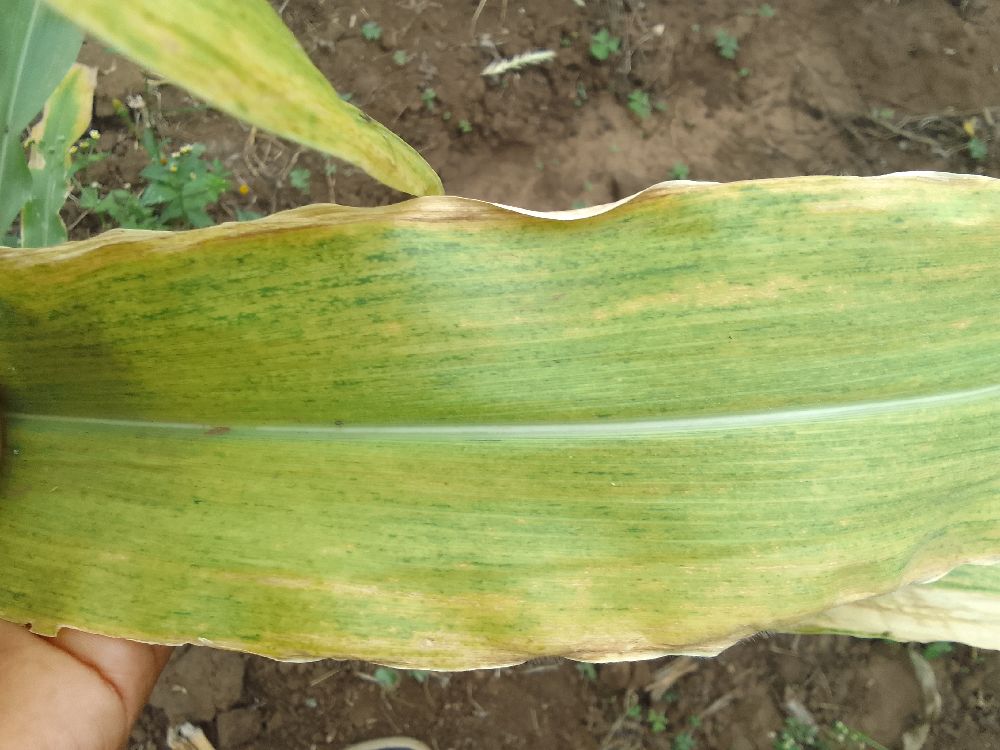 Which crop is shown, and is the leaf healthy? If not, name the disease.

maize, maize lethal necrosis
